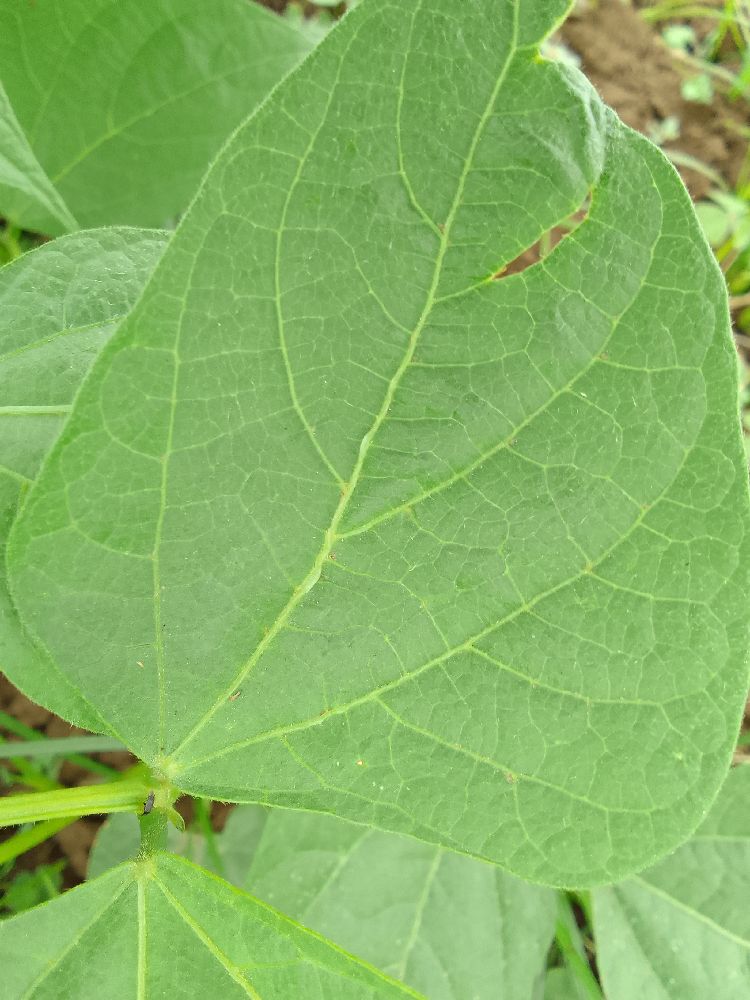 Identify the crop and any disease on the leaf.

common bean, healthy
